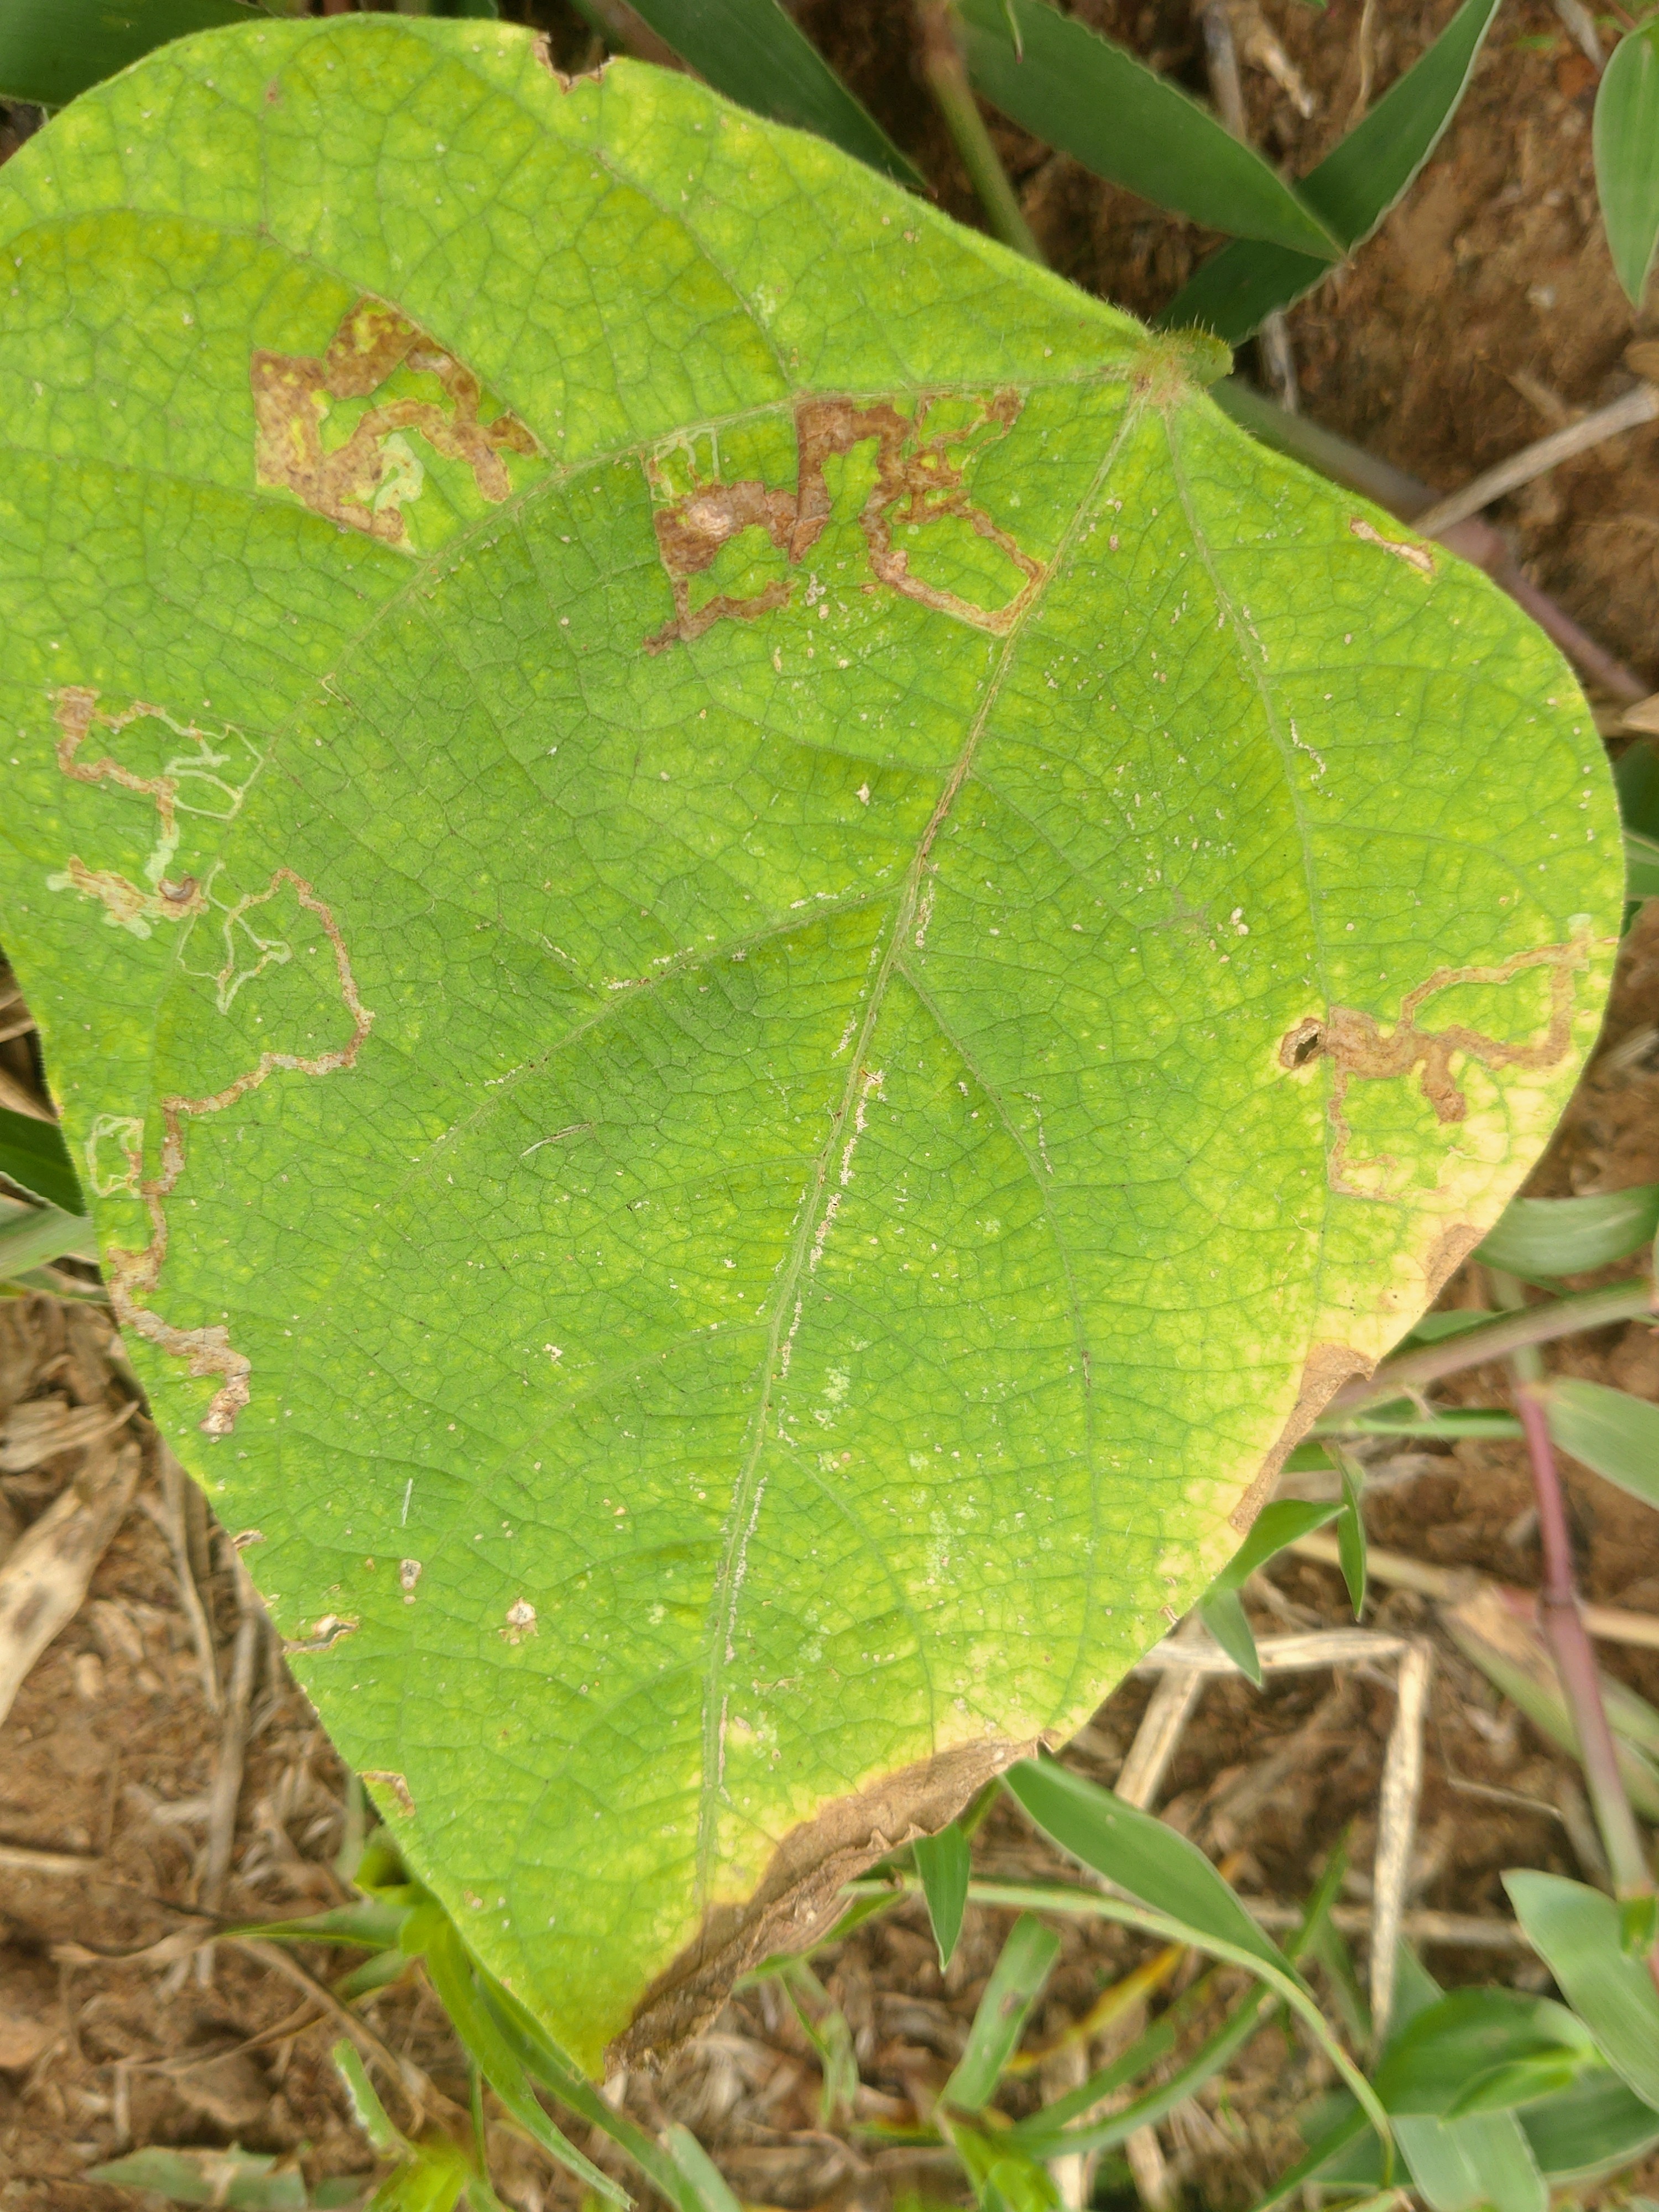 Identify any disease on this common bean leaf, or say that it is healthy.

rust
